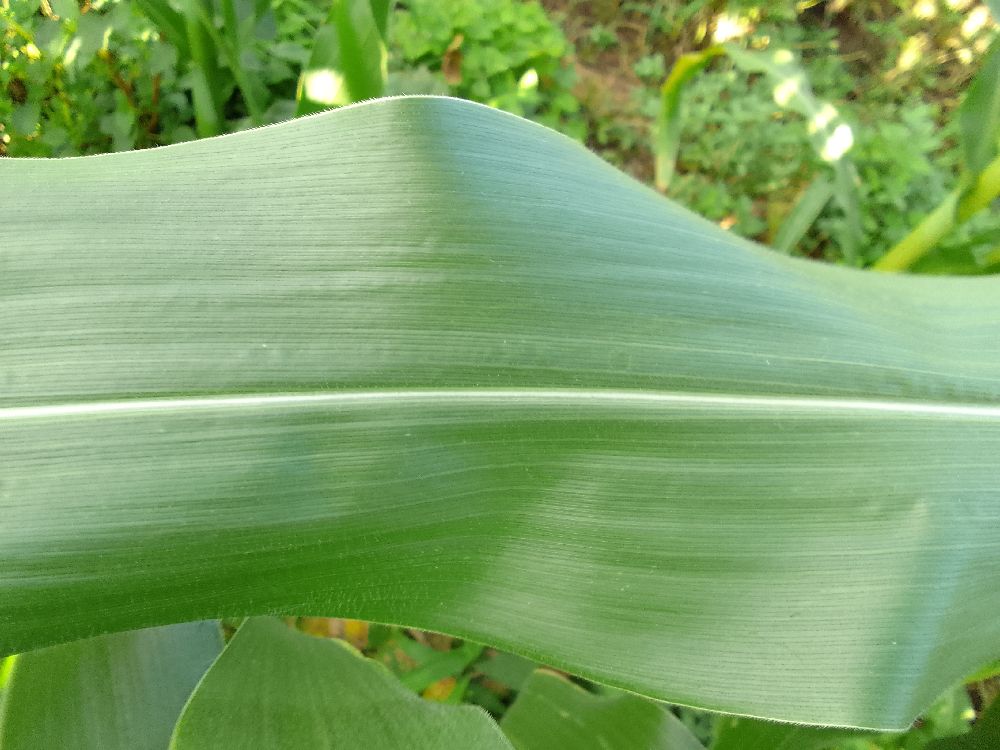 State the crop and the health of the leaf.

maize, healthy
